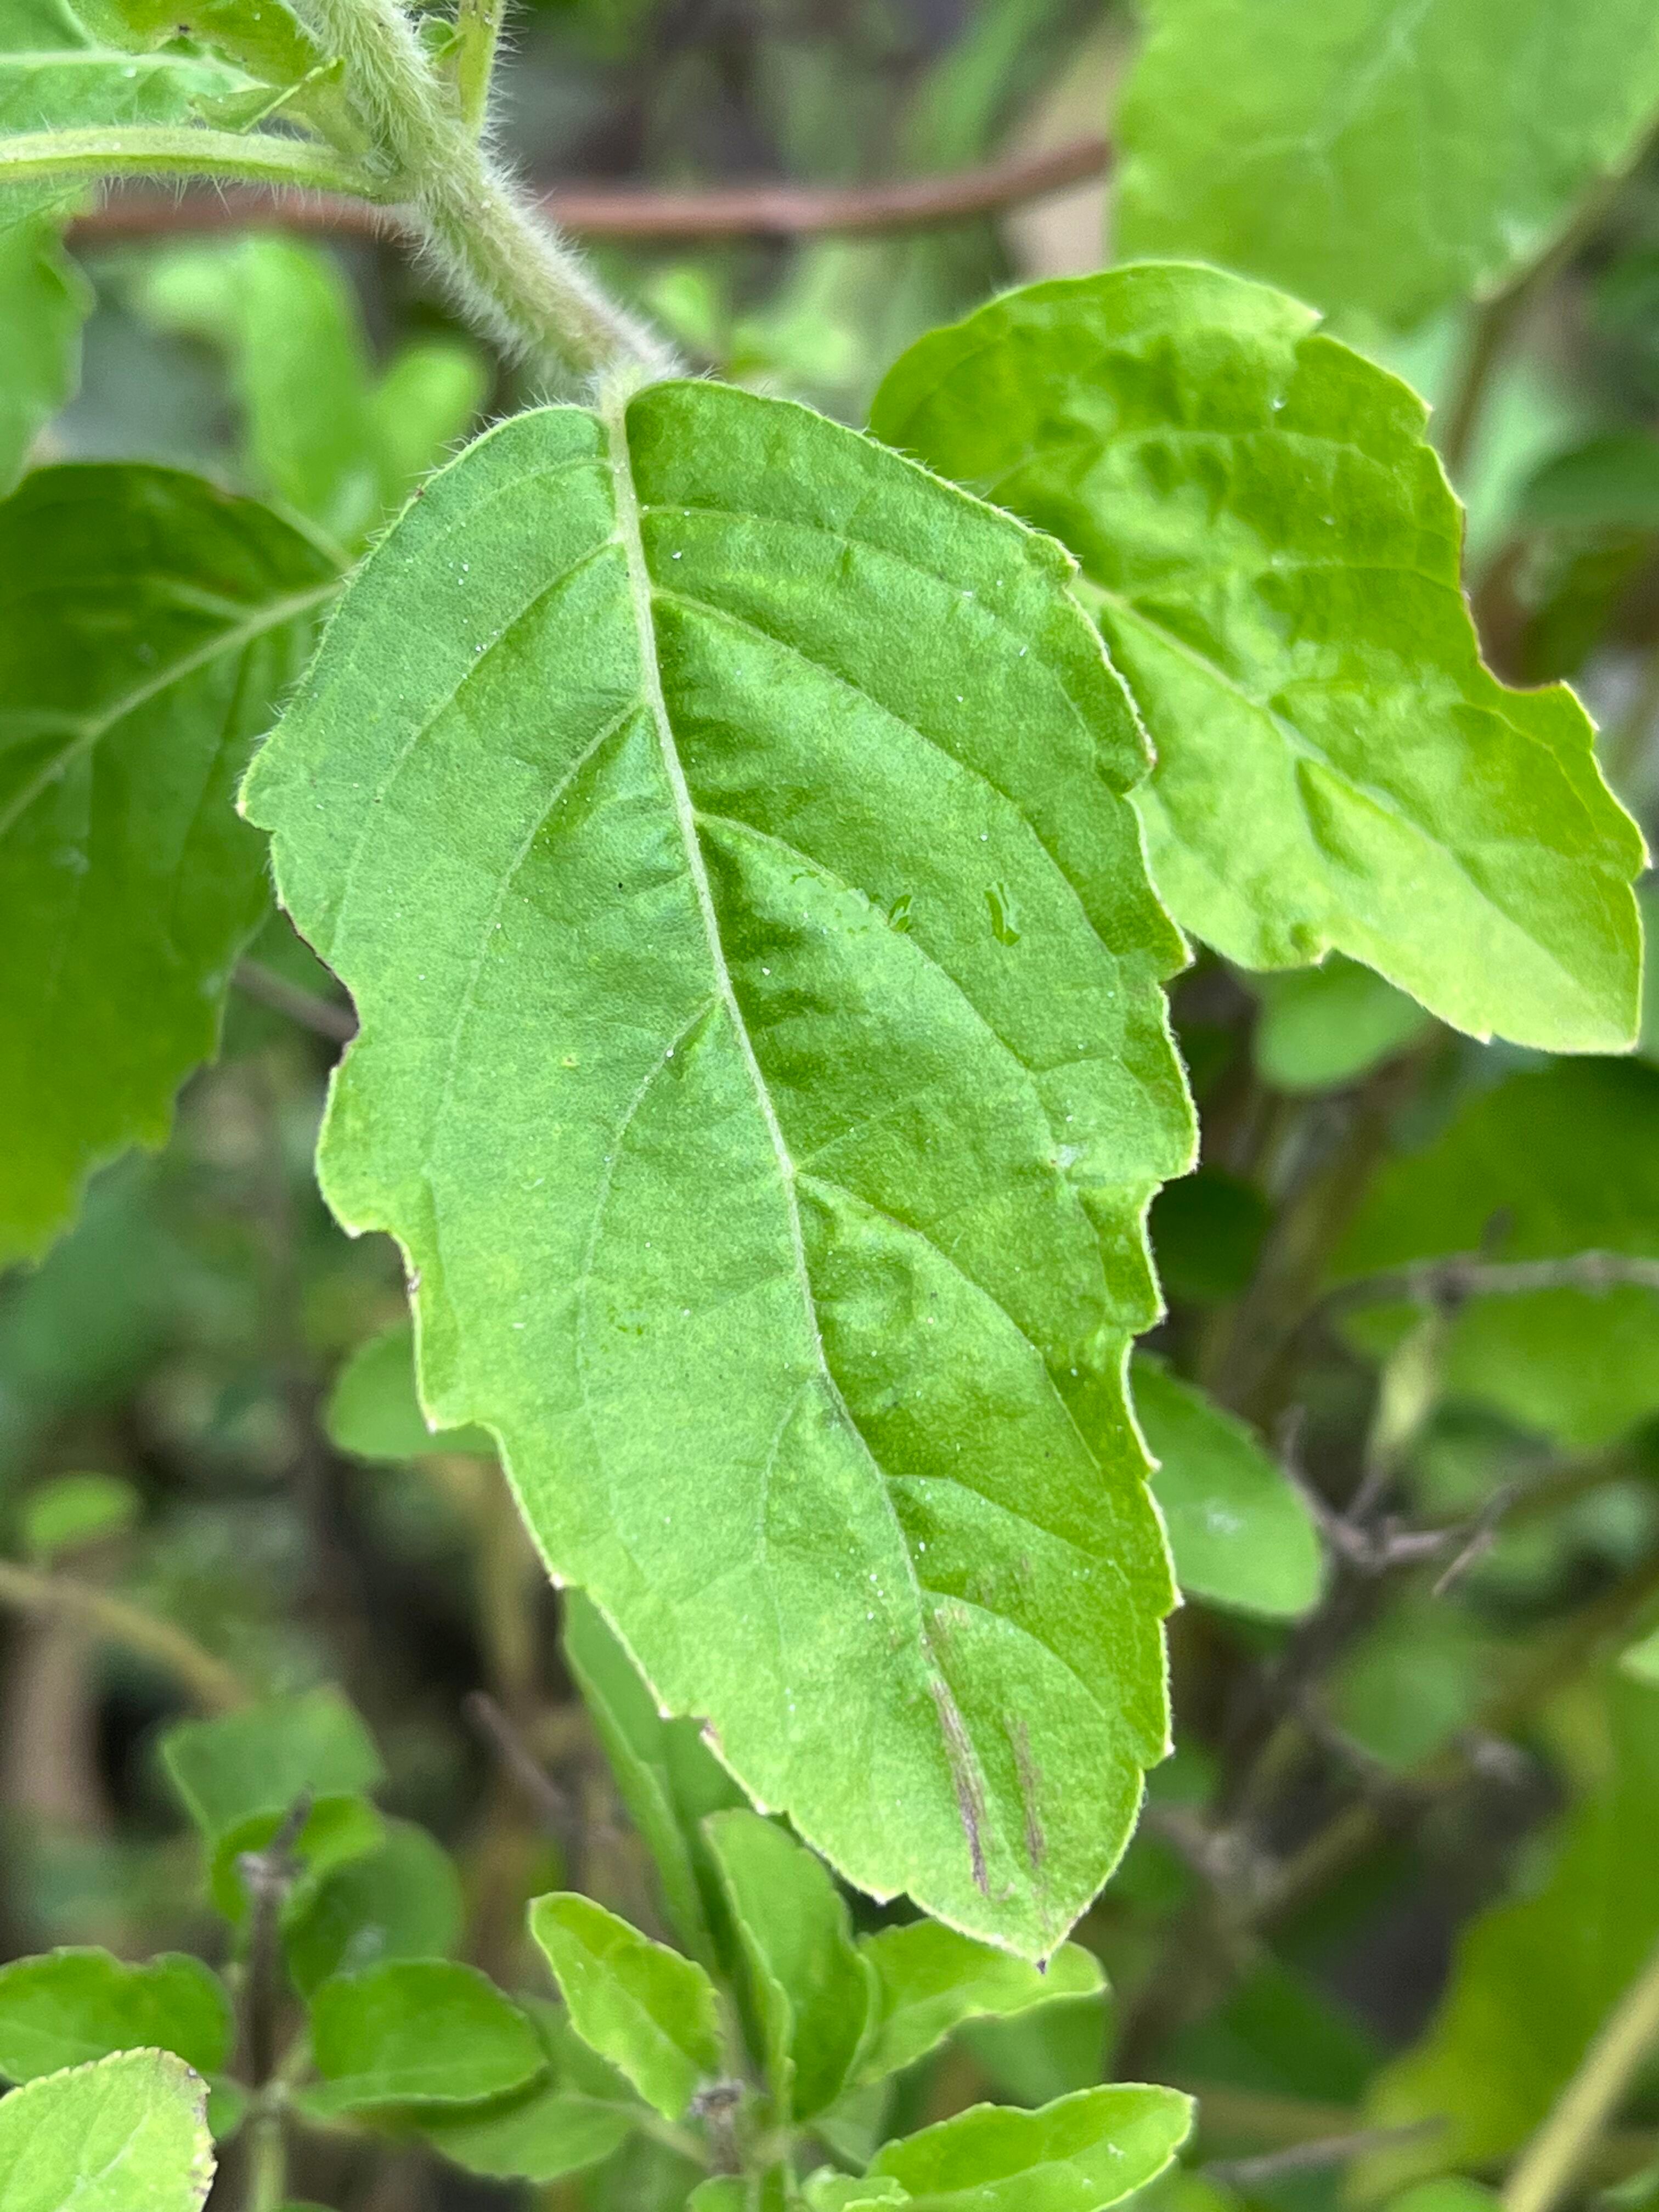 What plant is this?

tulshi
